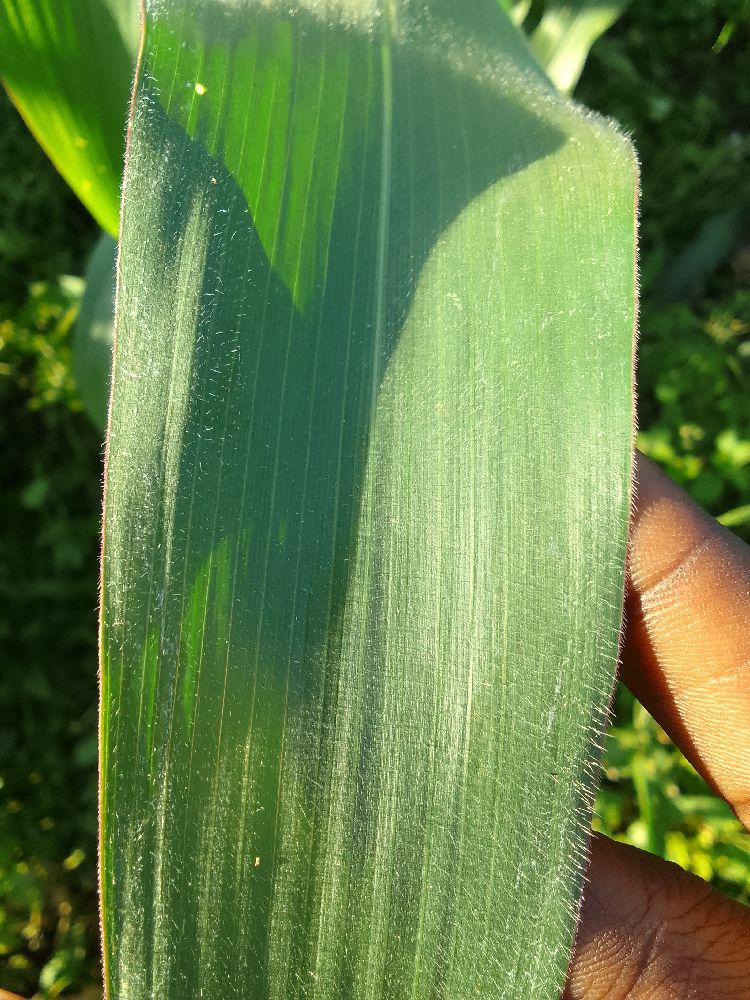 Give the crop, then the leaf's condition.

maize, healthy
